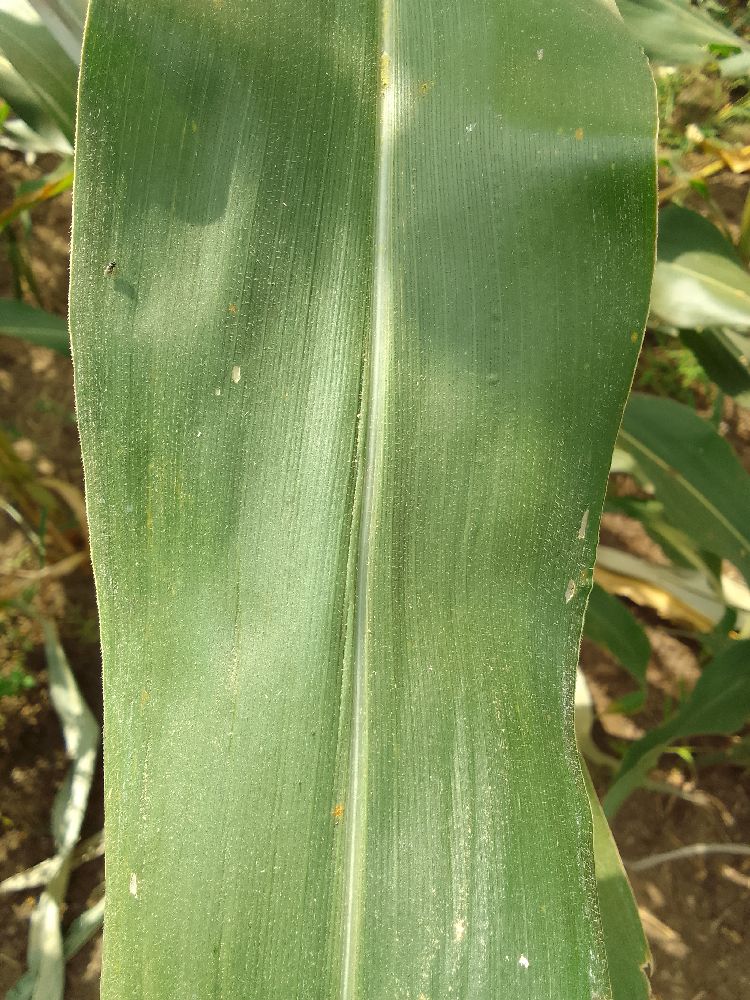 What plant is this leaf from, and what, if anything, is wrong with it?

maize, healthy
